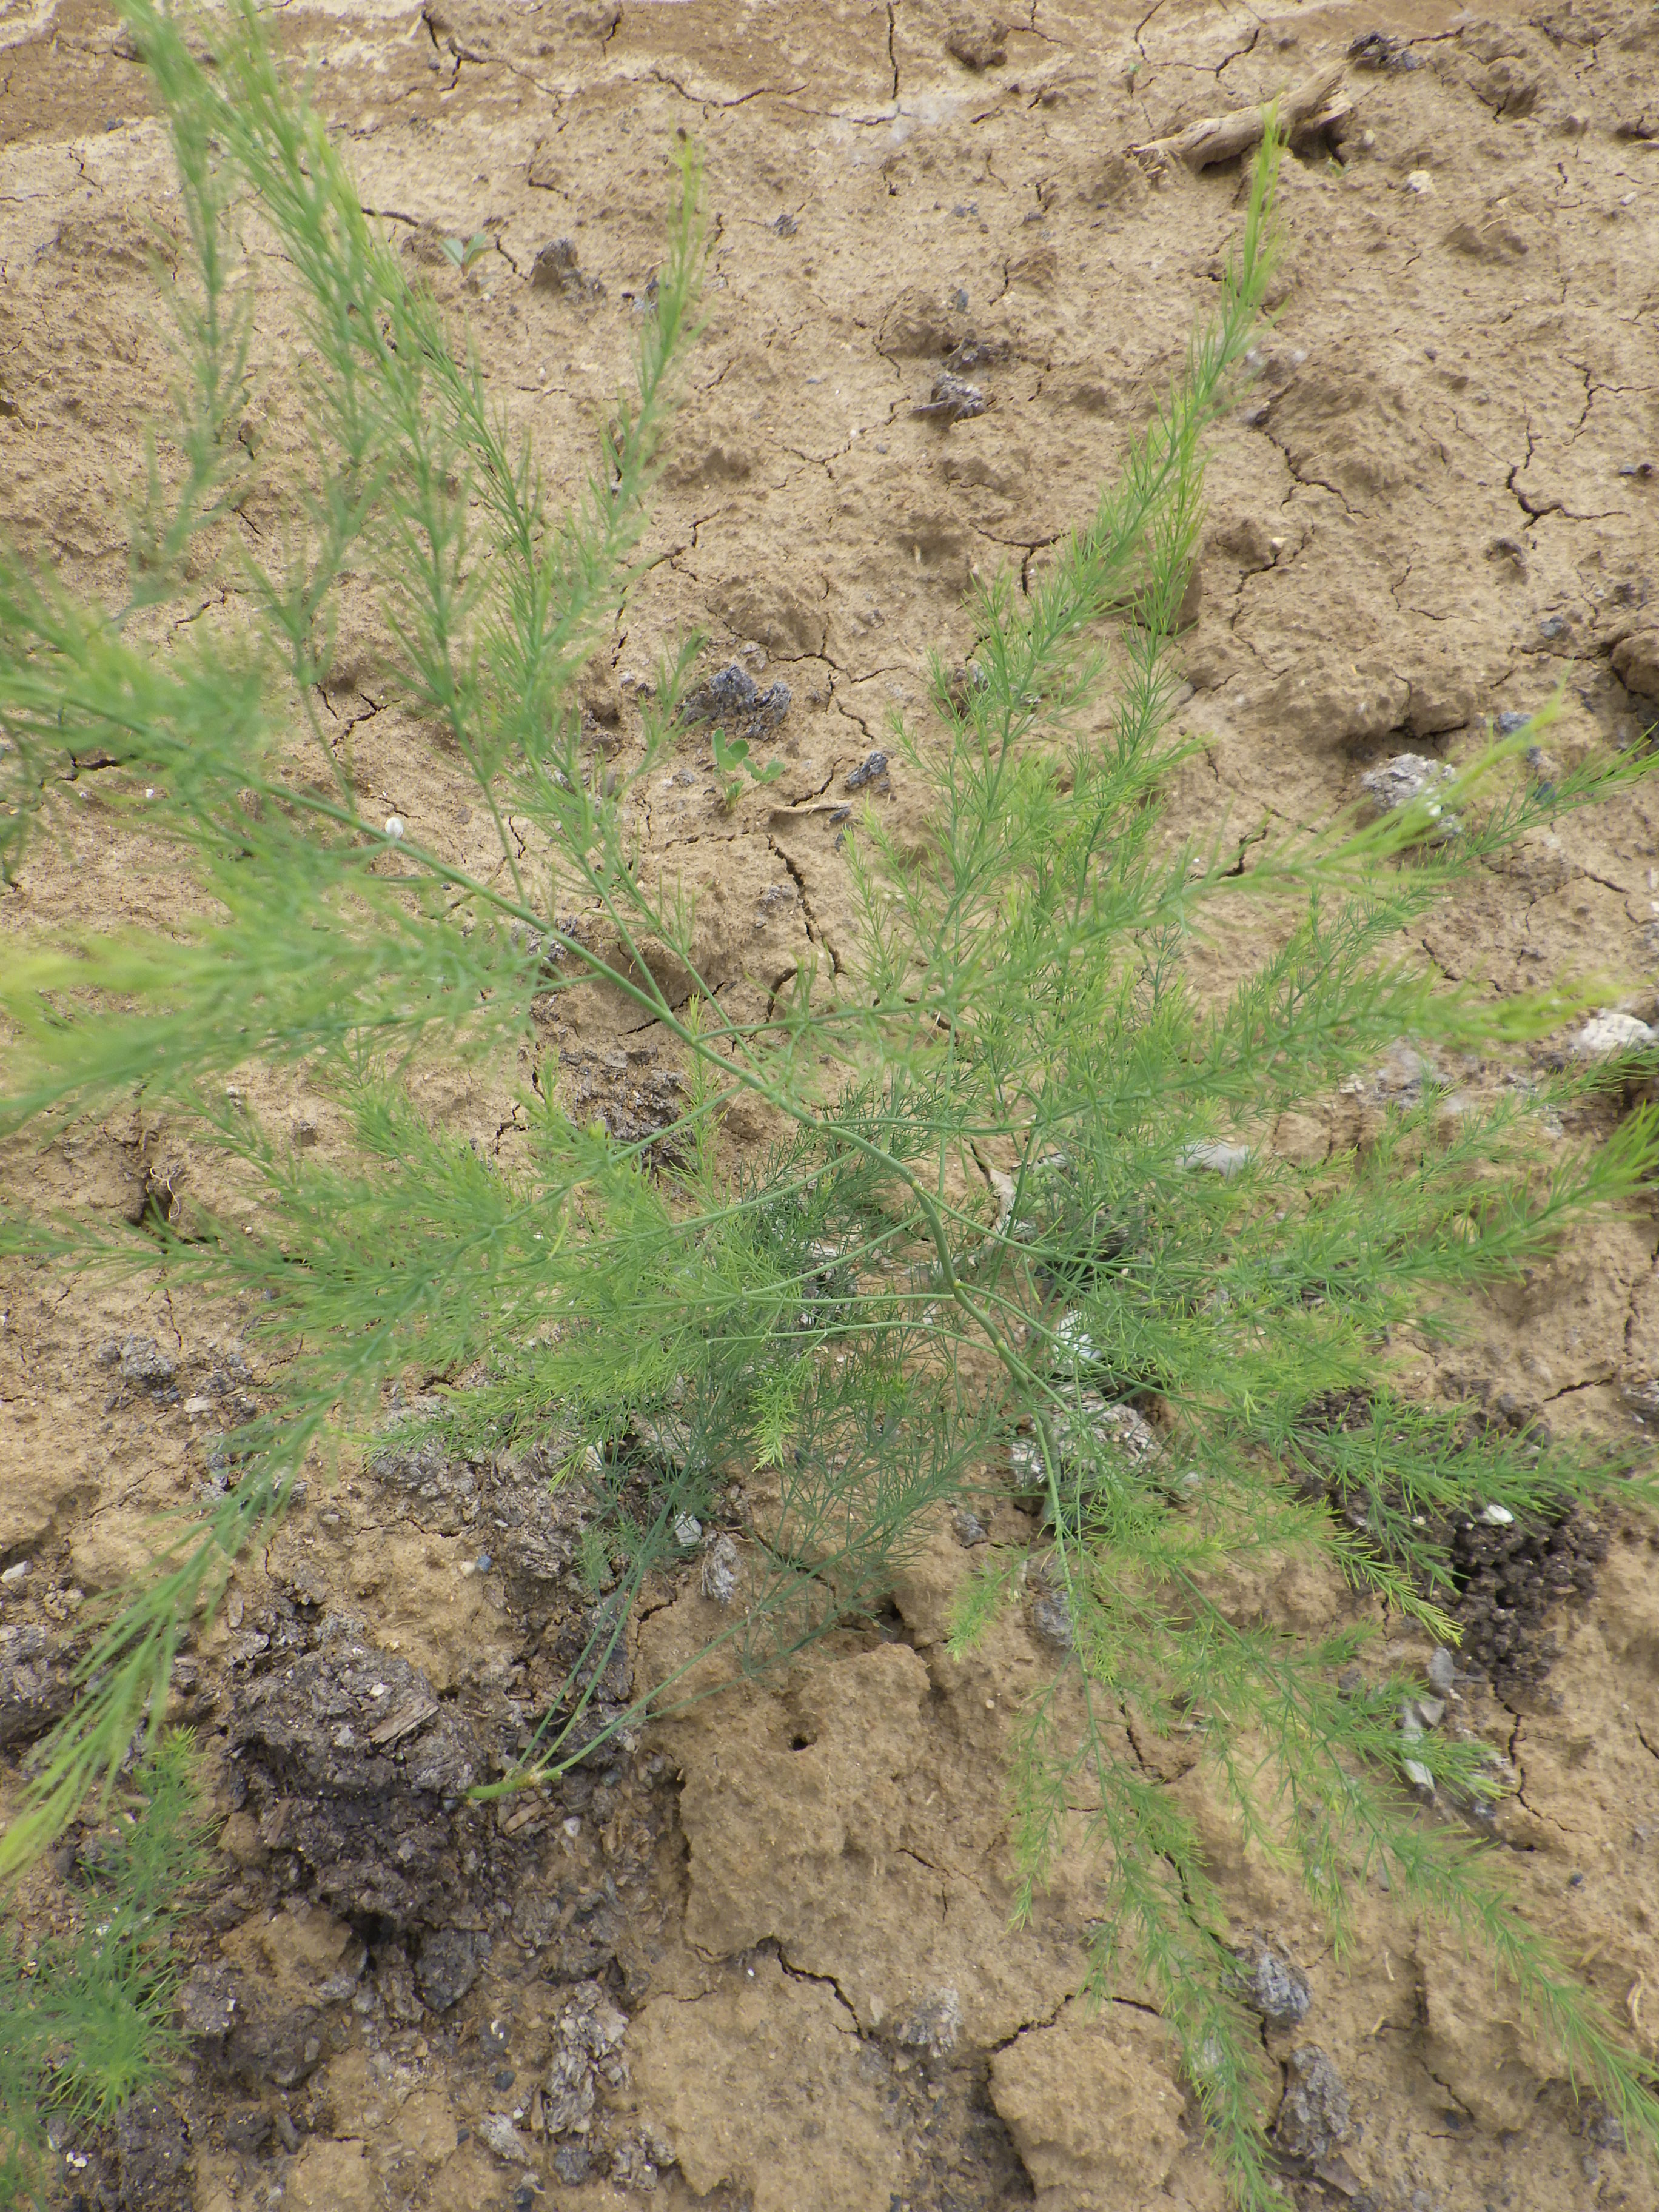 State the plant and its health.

asparagus, healthy
